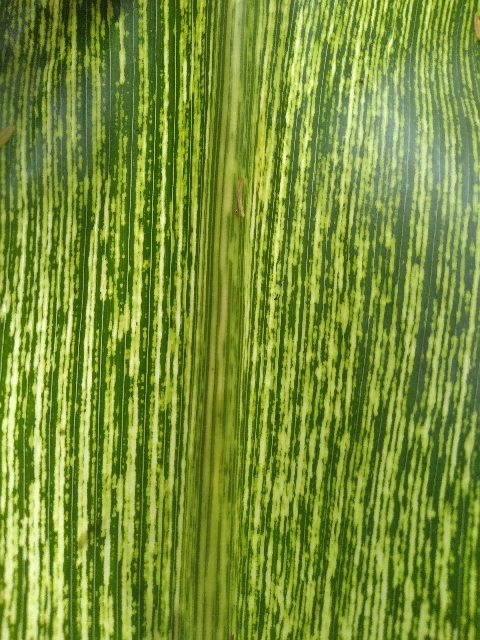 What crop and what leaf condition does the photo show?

maize, maize streak virus
